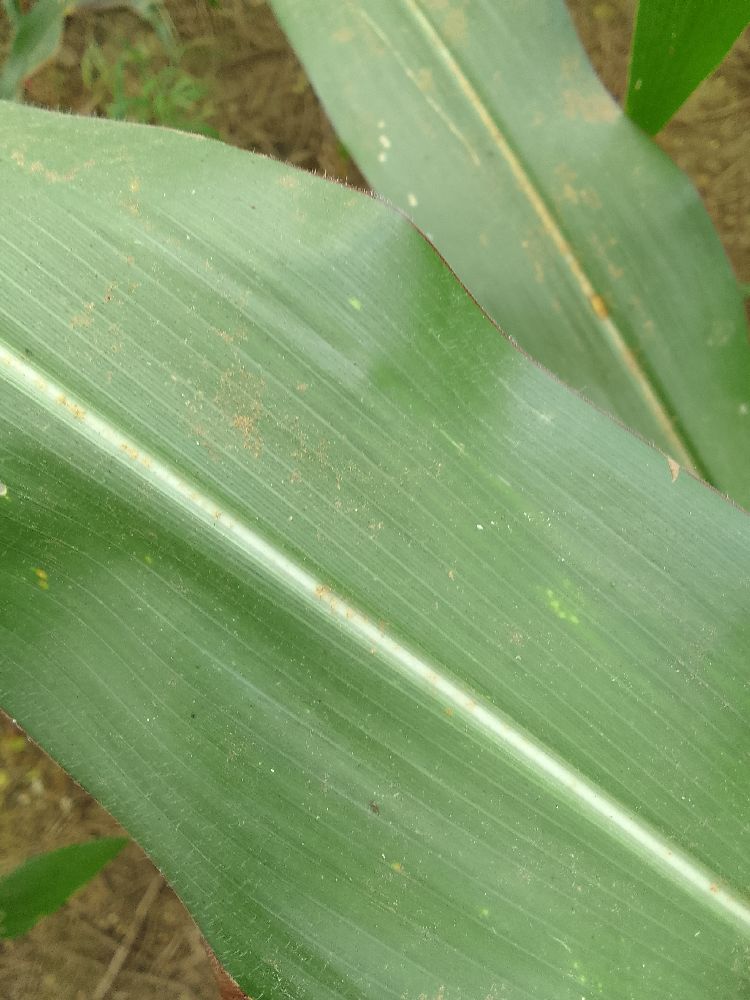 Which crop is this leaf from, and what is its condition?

maize, healthy
